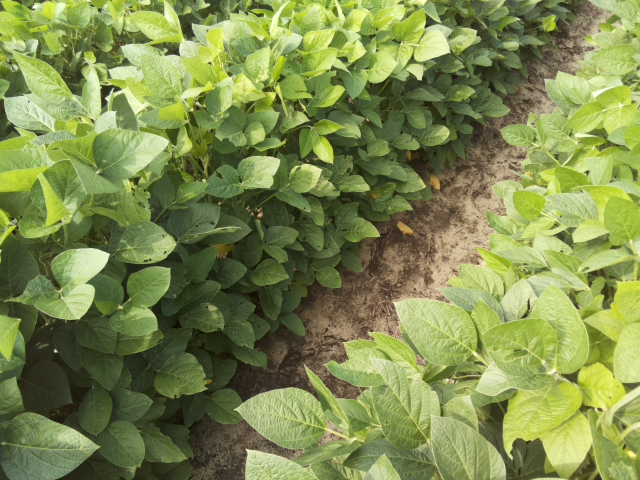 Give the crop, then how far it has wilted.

soybean, leaves with no wilting
